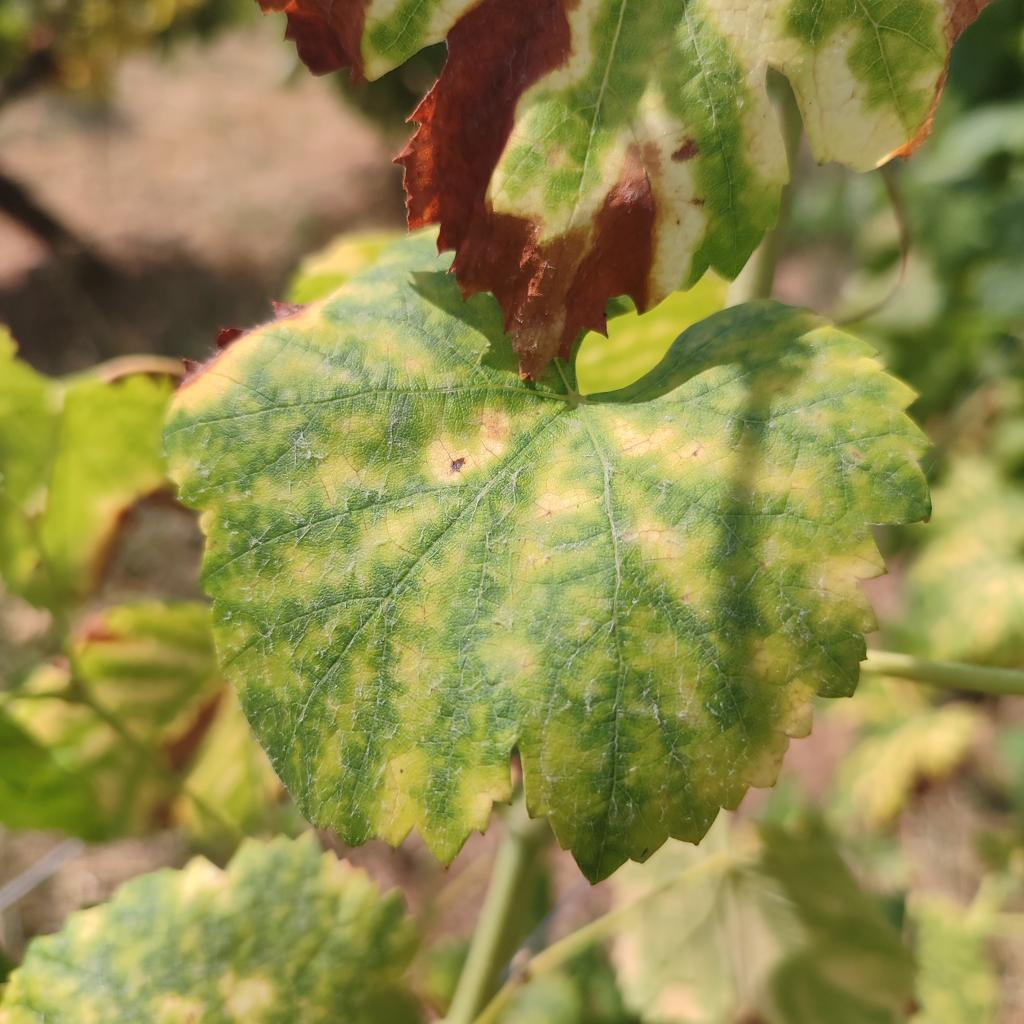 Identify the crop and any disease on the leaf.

grapevine, esca complex
